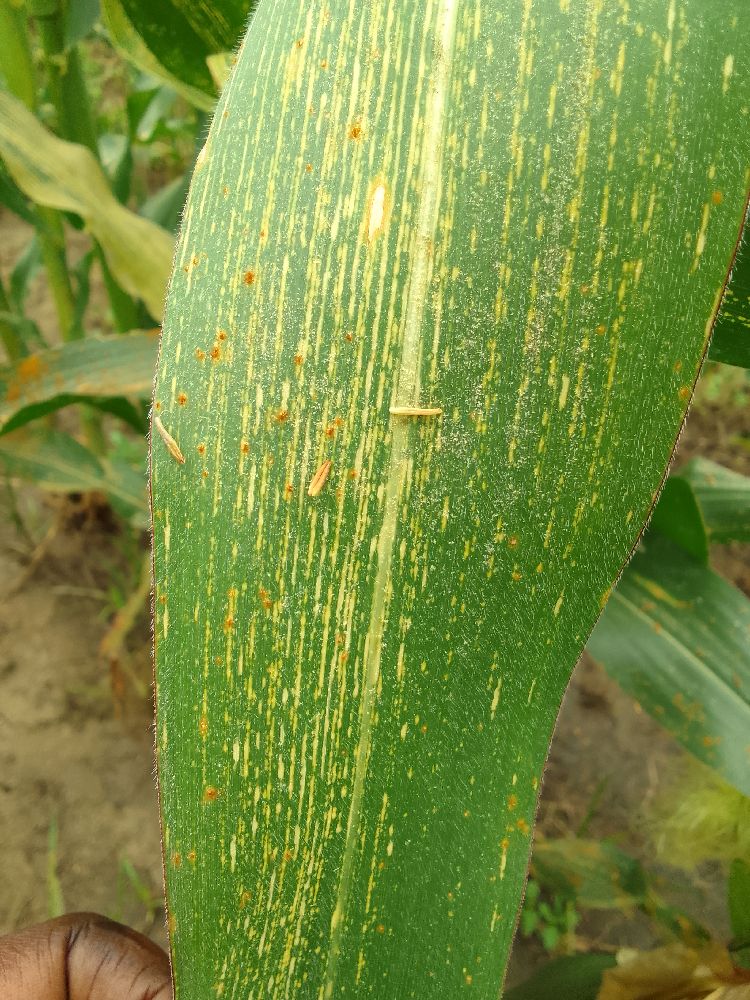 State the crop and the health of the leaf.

maize, maize streak virus
